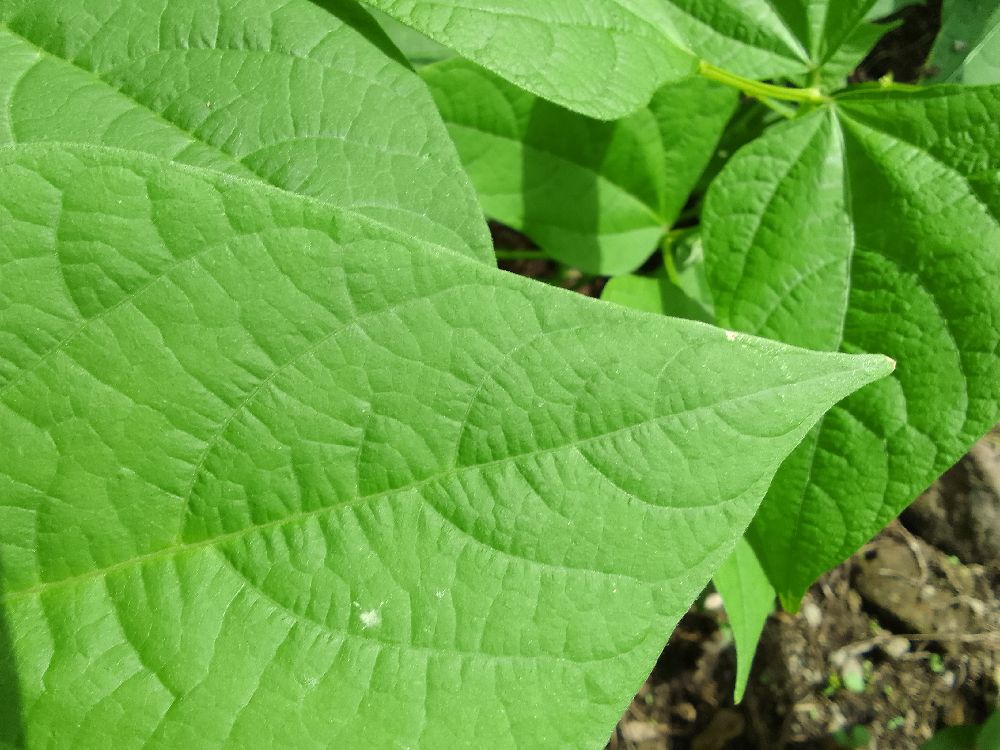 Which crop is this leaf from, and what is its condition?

common bean, healthy
